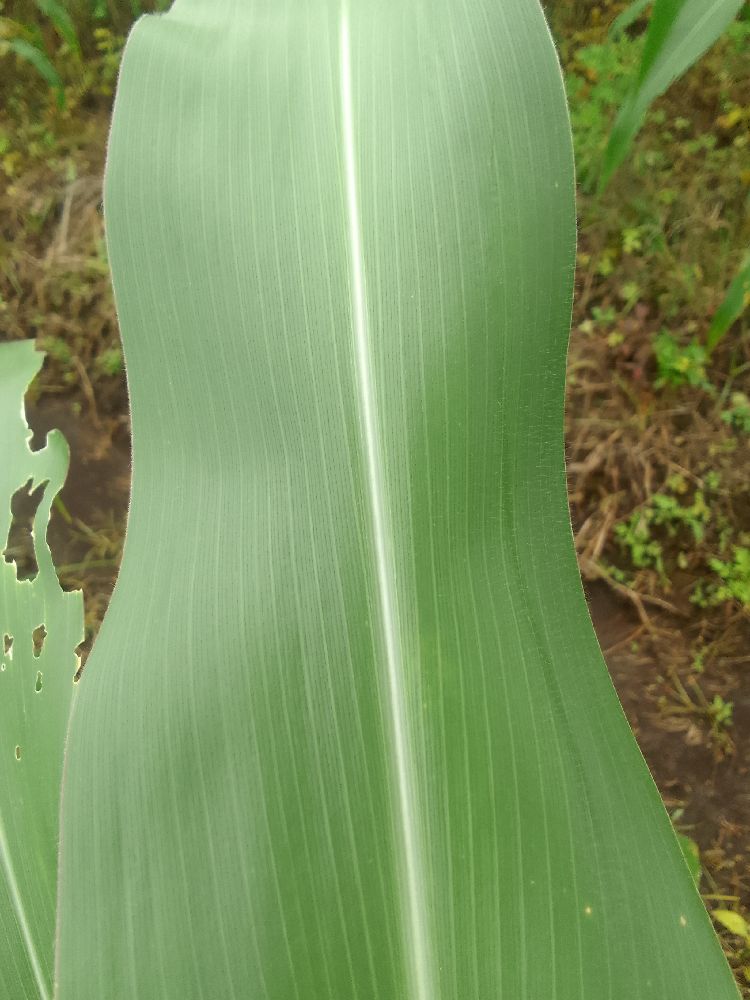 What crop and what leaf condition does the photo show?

maize, healthy
